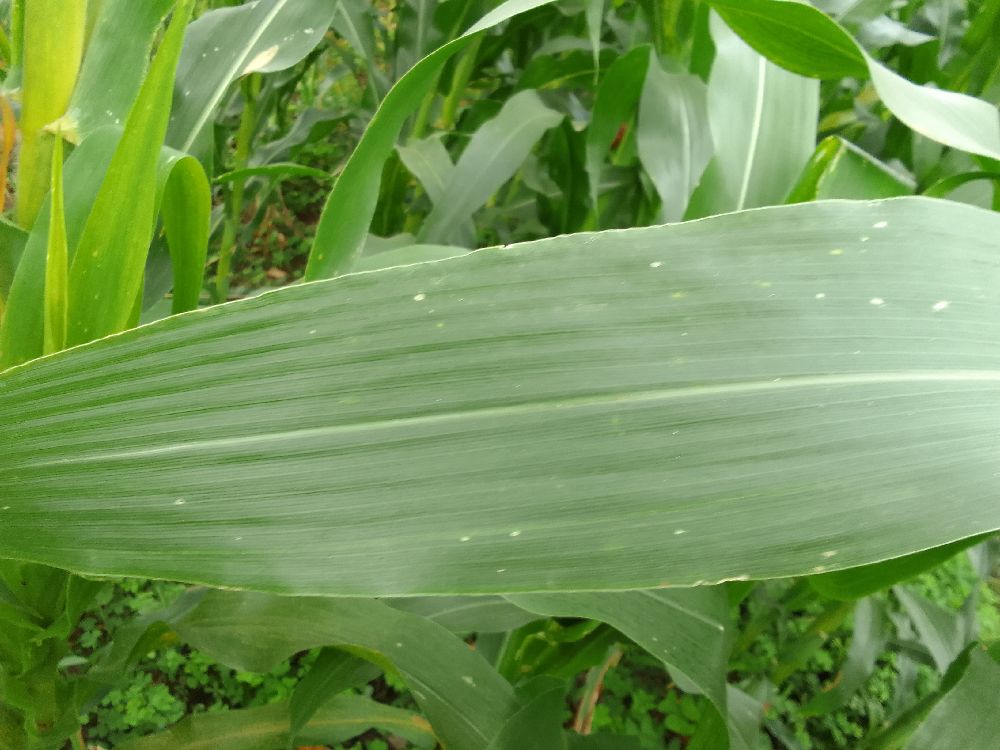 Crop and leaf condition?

maize, healthy
